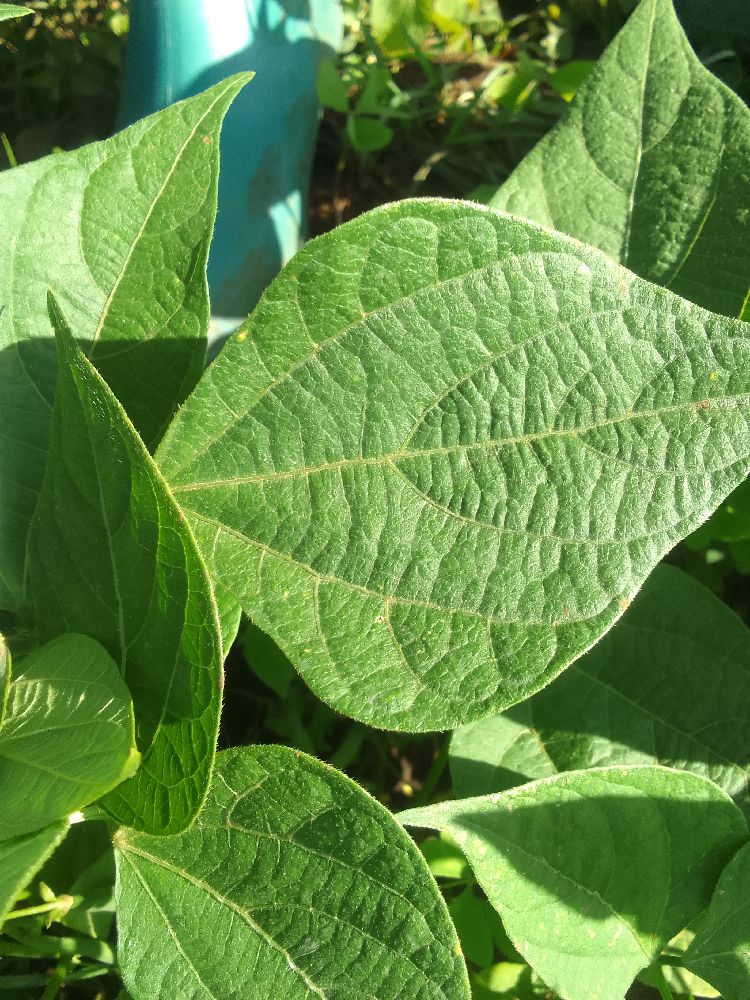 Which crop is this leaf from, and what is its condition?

common bean, healthy
